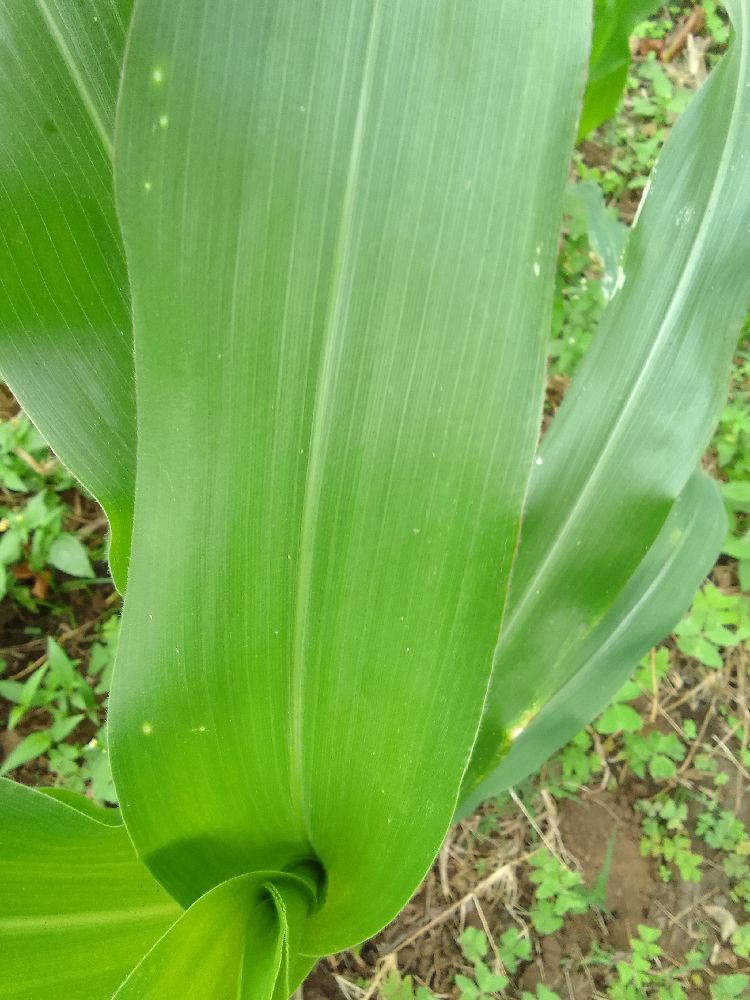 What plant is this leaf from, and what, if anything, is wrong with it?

maize, healthy
